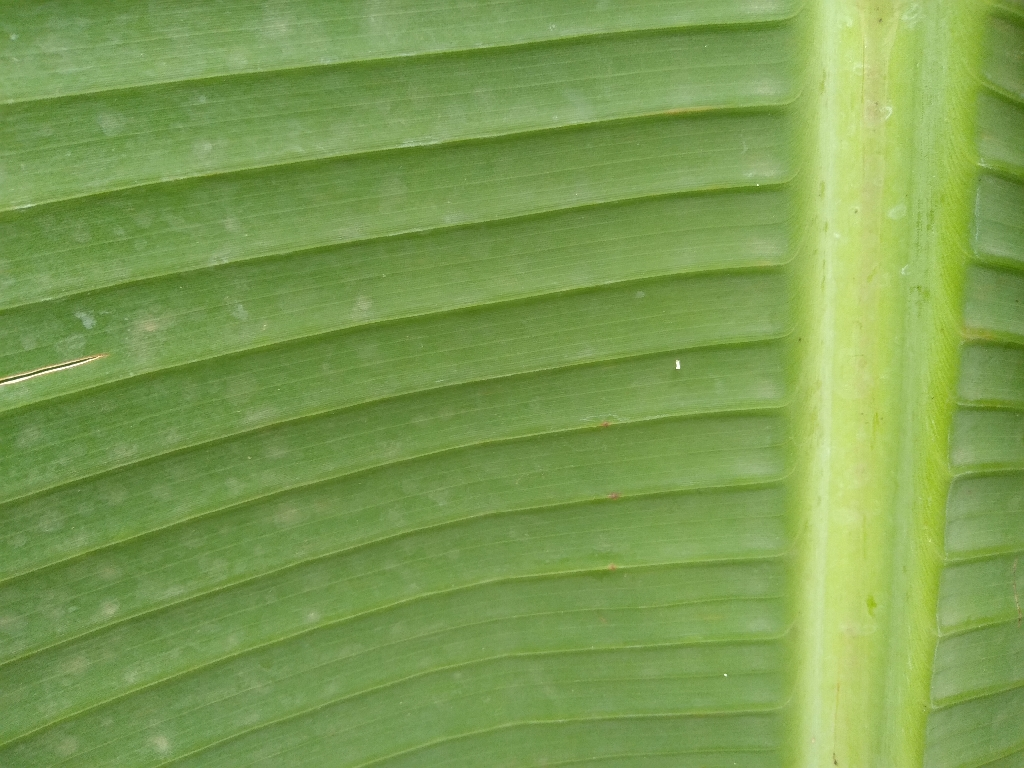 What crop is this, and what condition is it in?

banana, healthy
